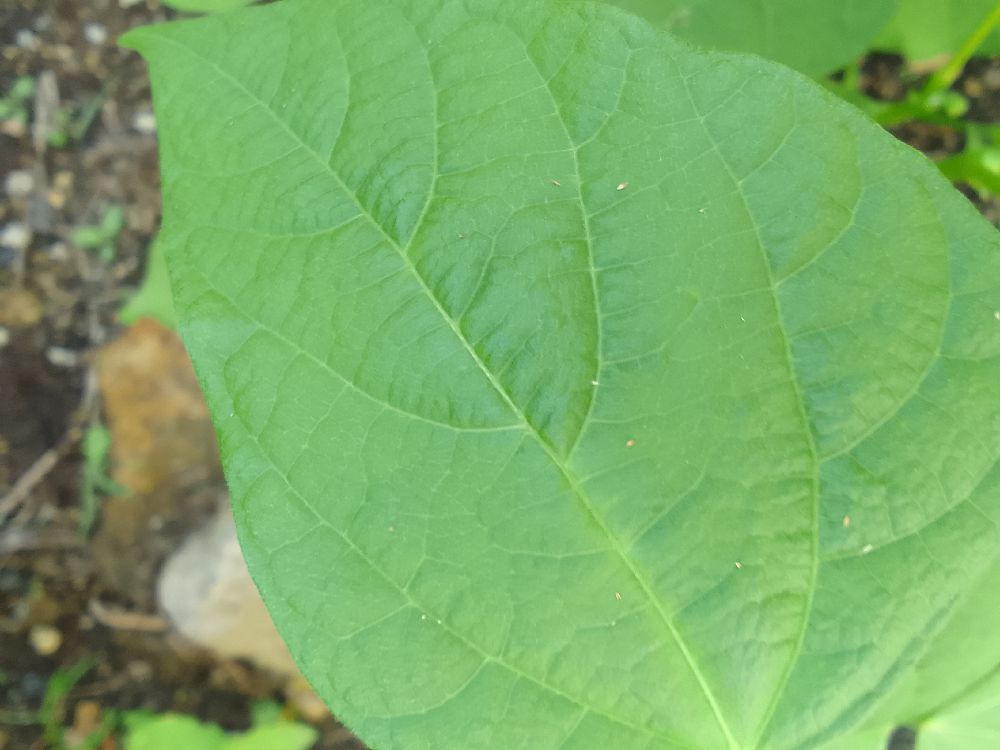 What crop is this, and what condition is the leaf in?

common bean, healthy
